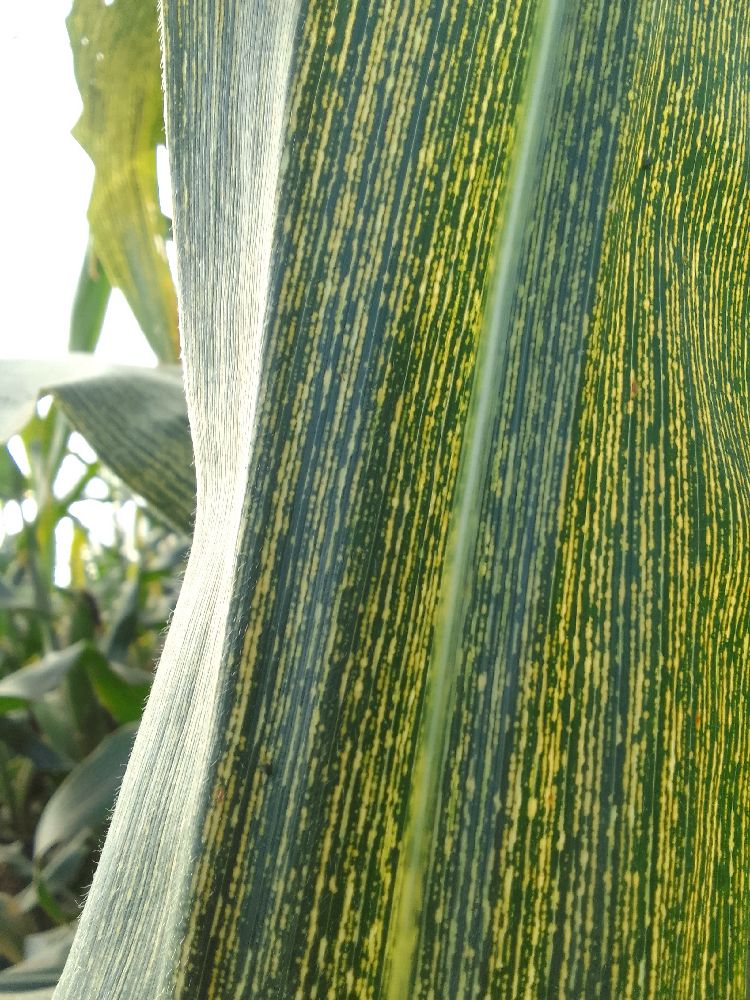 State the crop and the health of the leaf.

maize, maize streak virus
